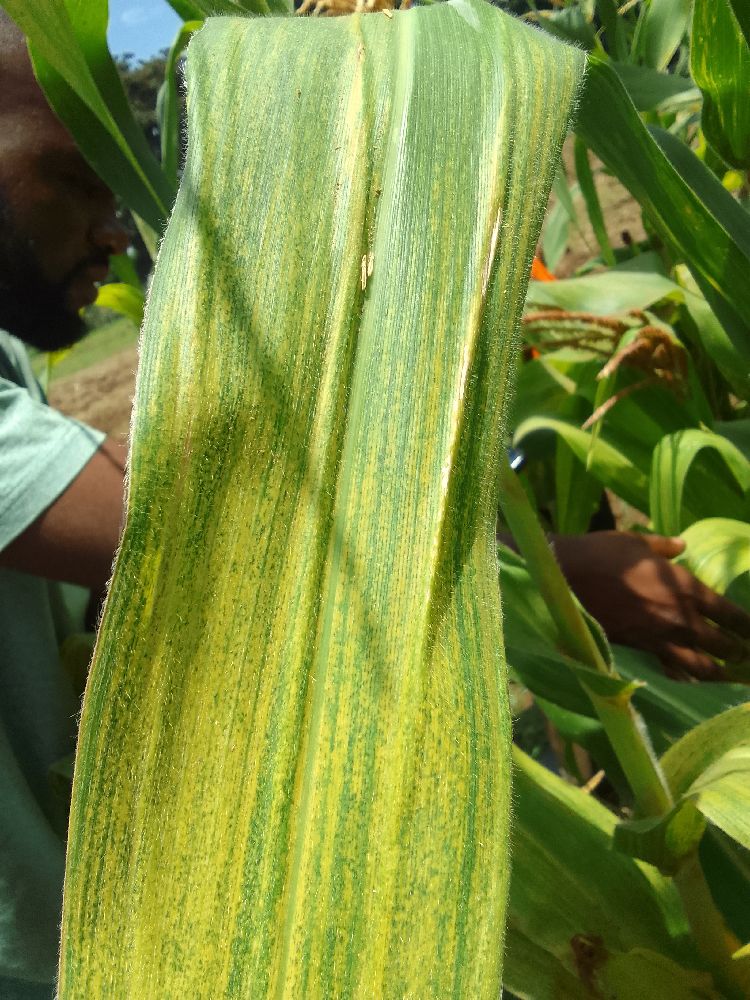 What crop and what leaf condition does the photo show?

maize, maize lethal necrosis
